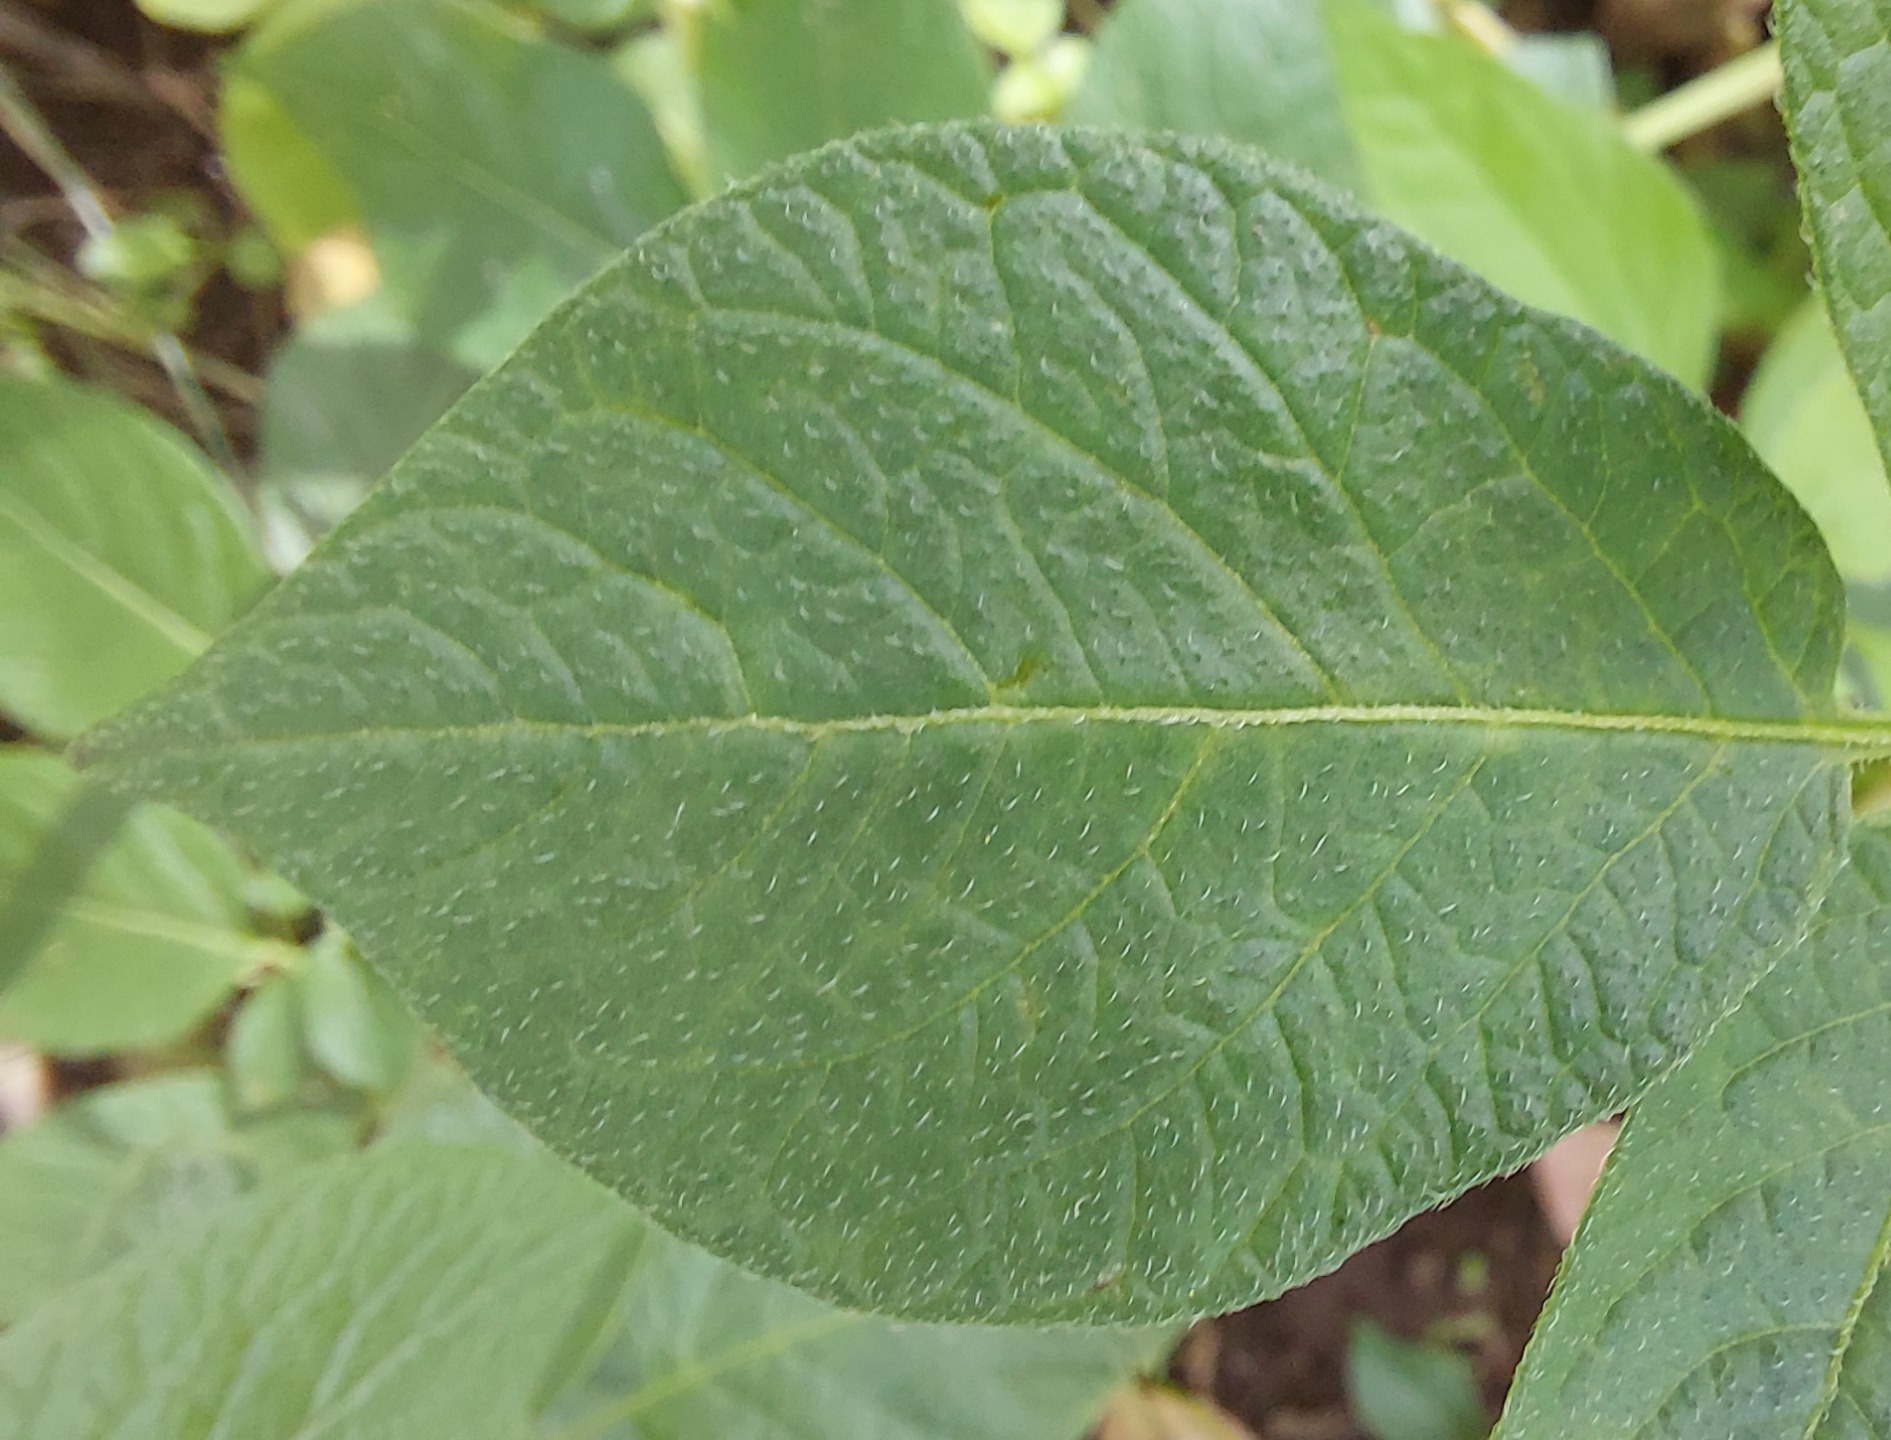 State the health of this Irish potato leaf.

healthy
